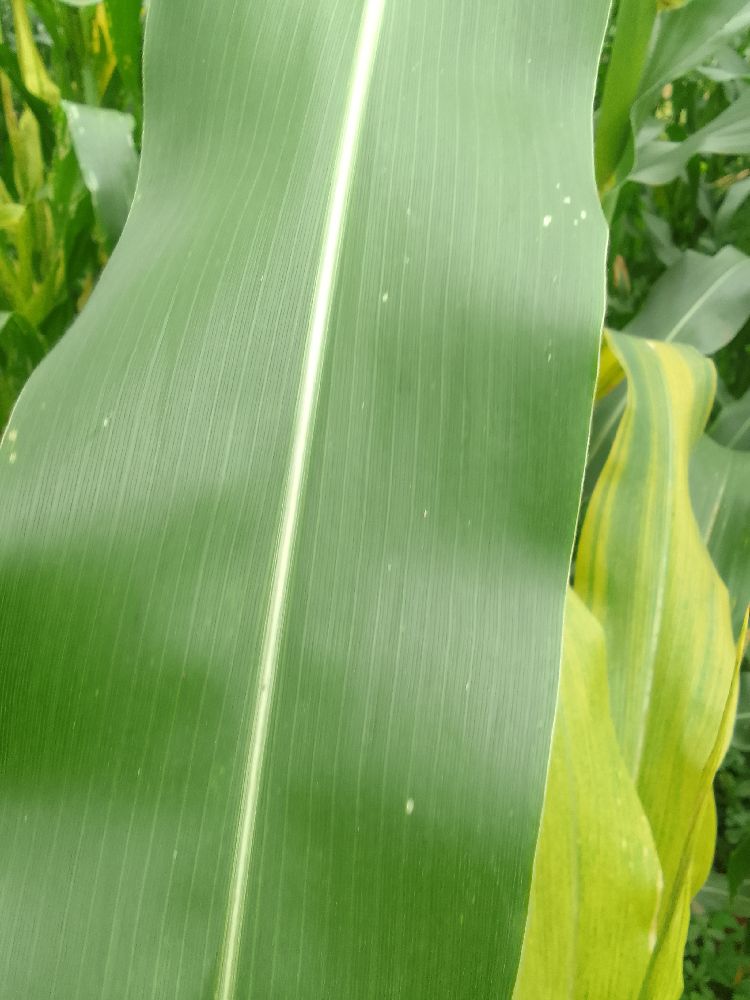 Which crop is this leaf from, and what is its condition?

maize, healthy
